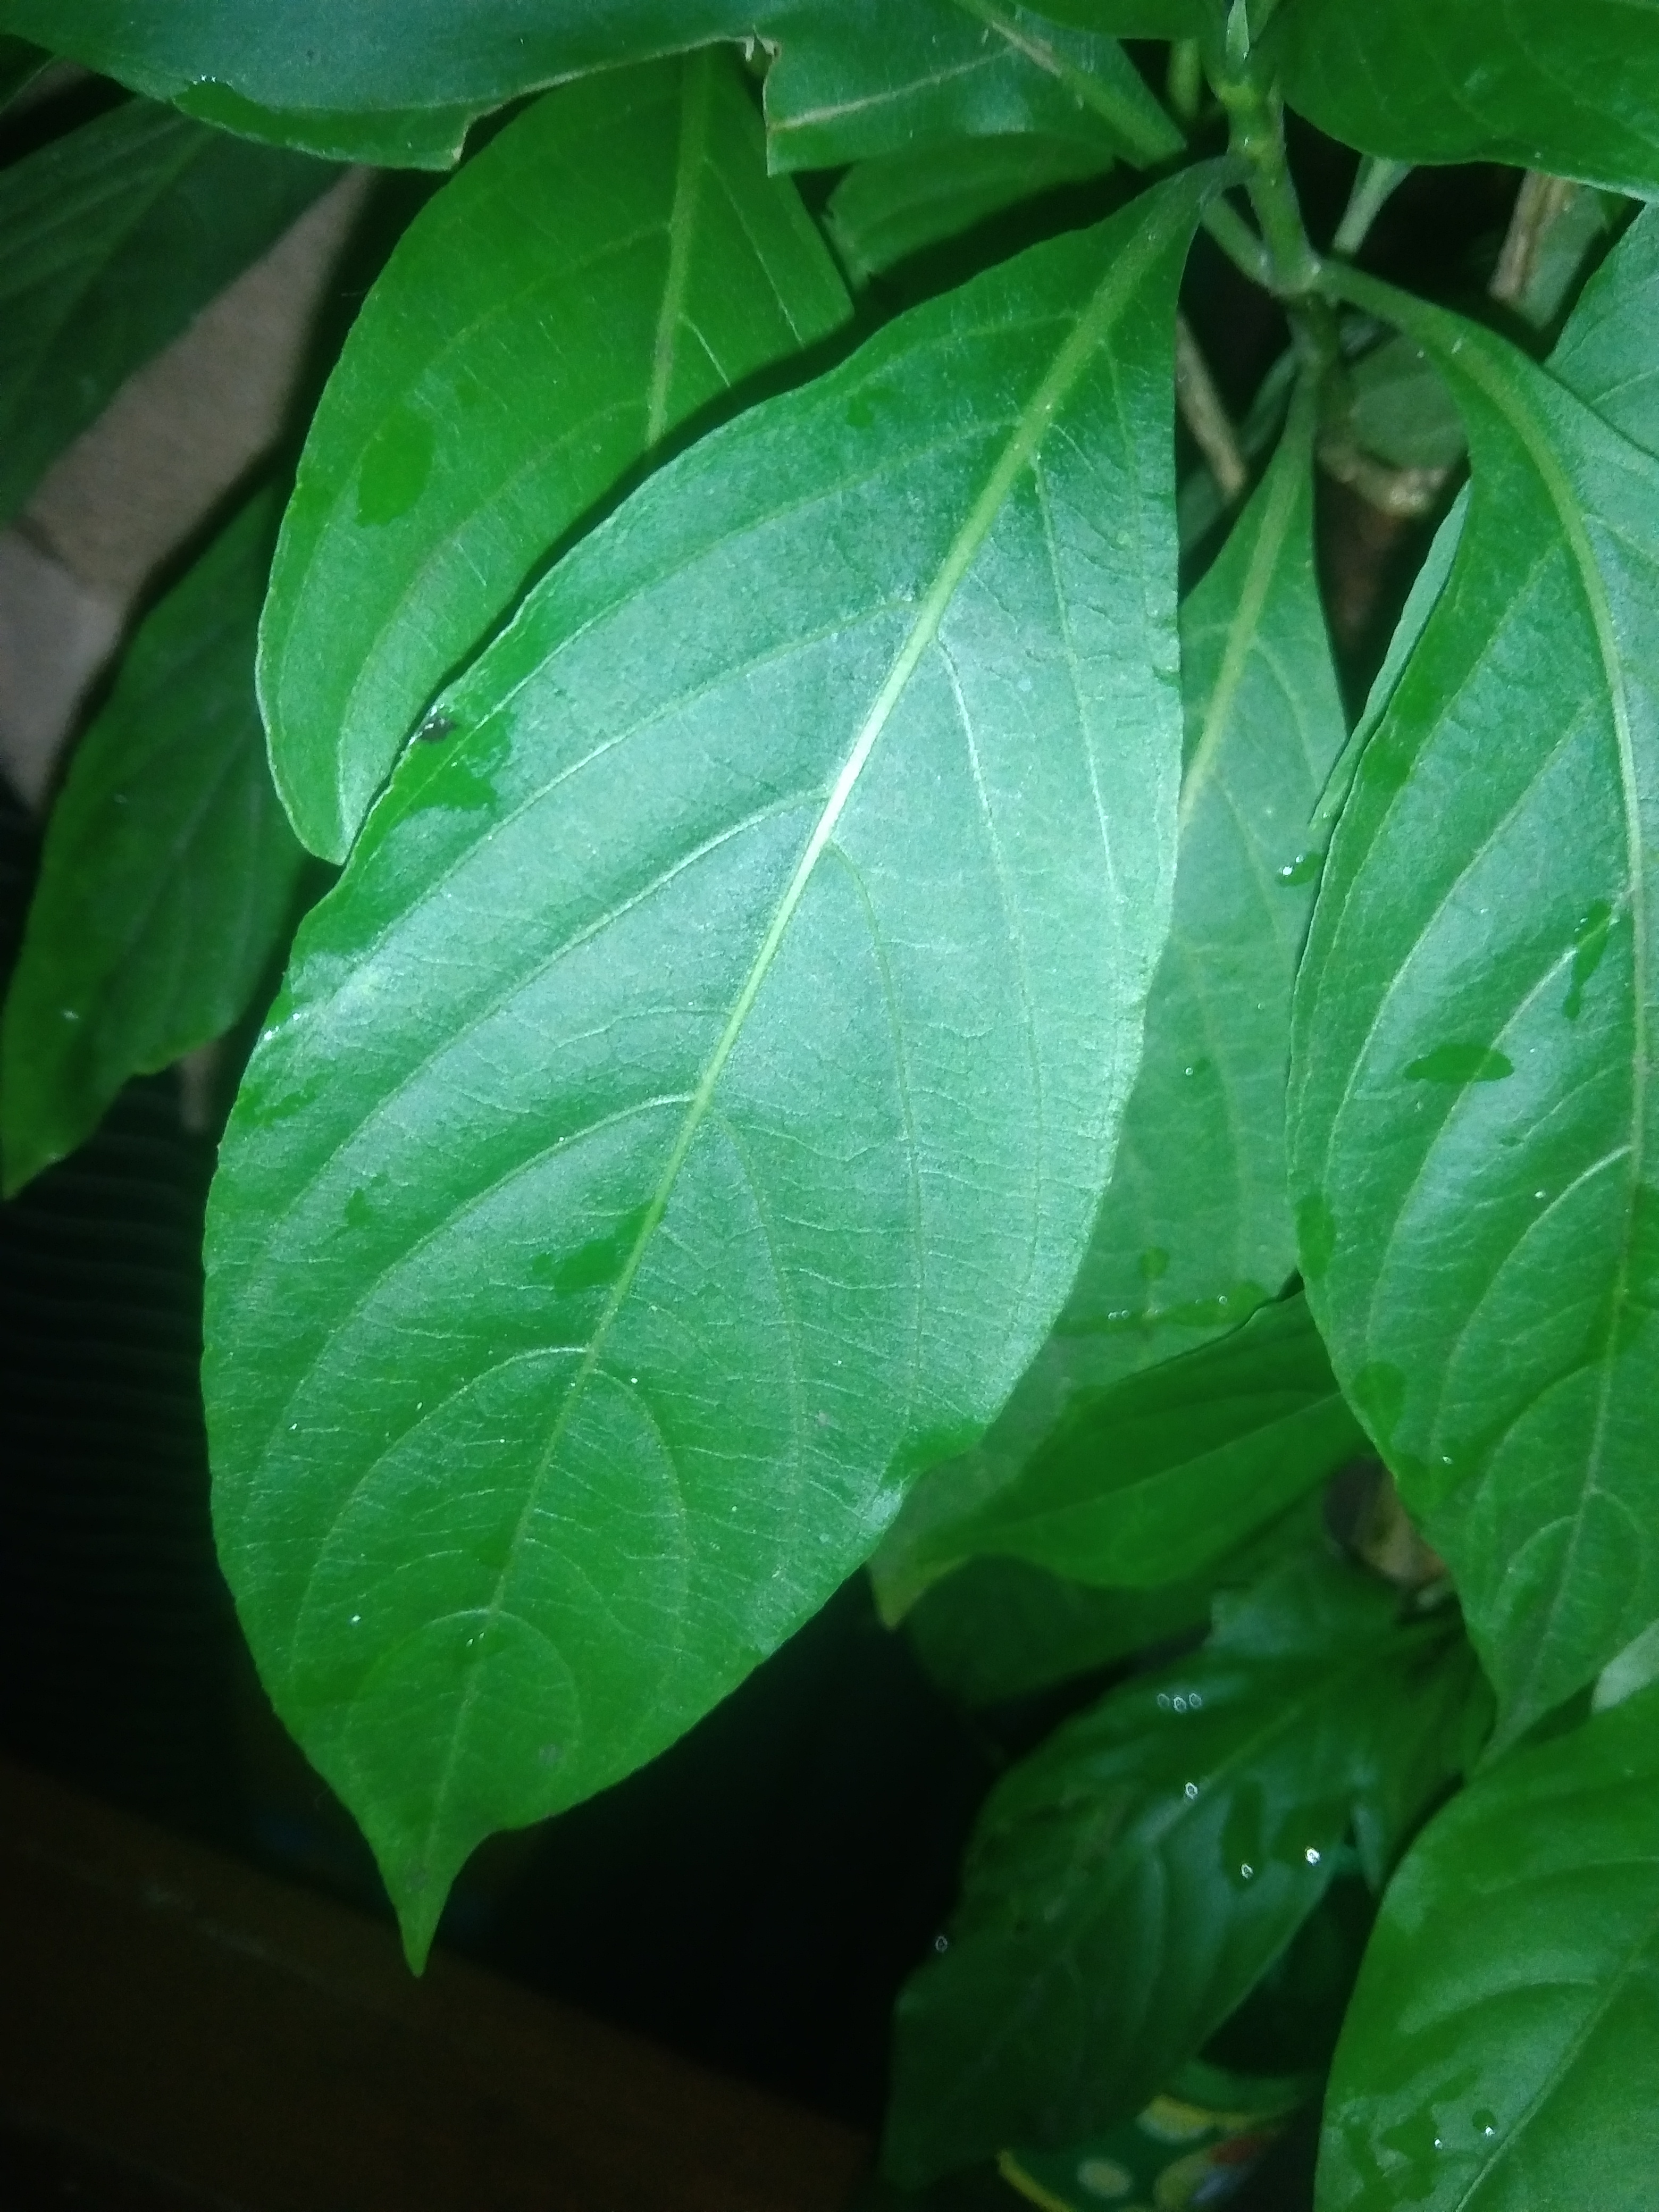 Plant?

vasaka
